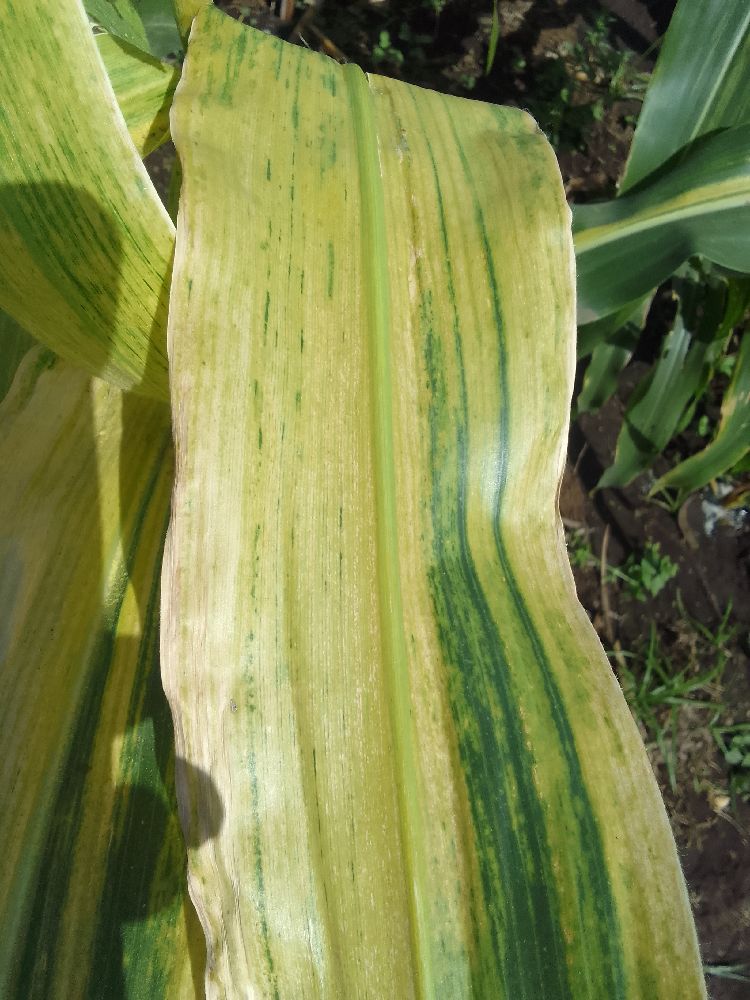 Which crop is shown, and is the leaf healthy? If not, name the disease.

maize, maize lethal necrosis
